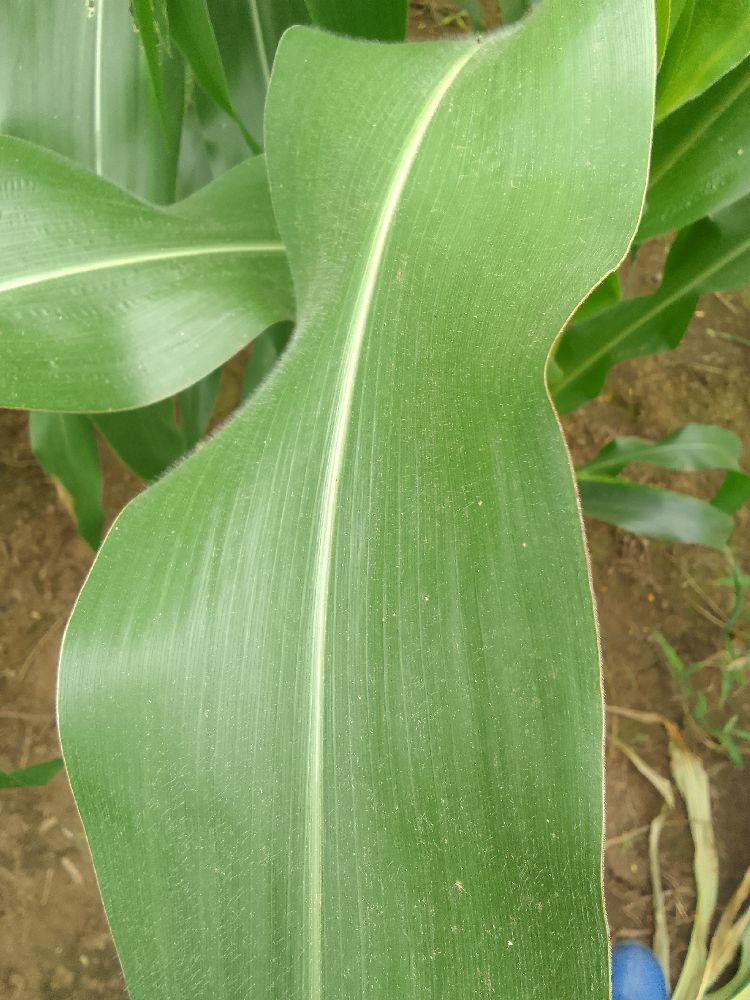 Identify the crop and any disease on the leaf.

maize, healthy
